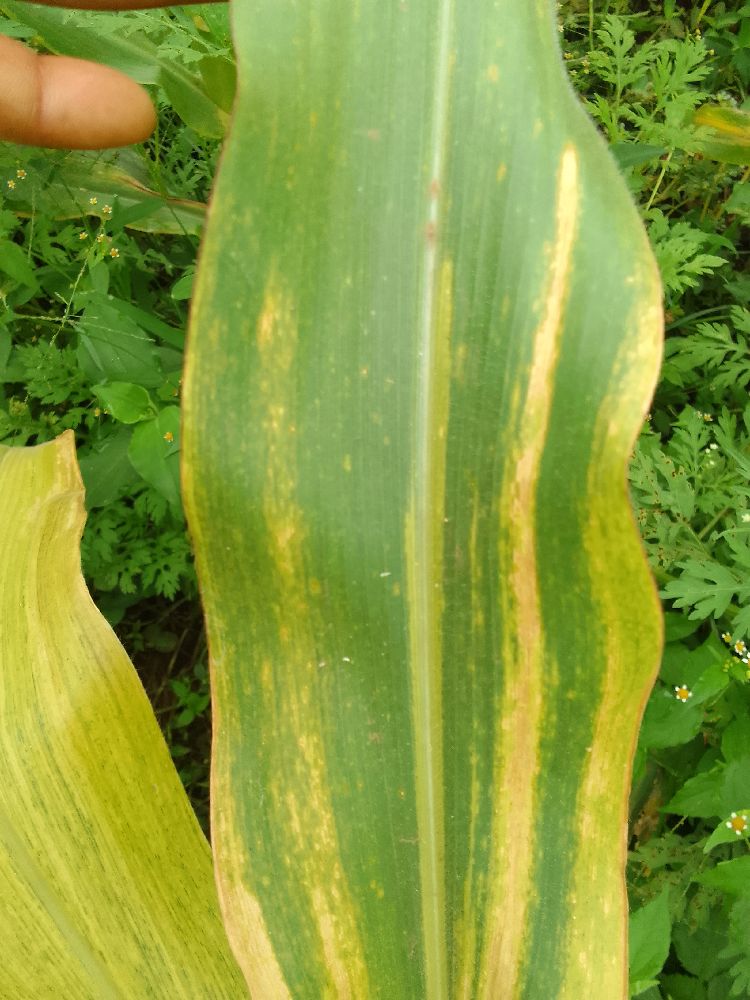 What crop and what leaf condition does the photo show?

maize, maize lethal necrosis
